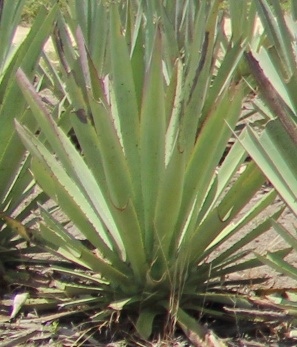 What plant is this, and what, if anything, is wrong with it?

agave, yellow
